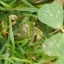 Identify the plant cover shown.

unstructured weed
